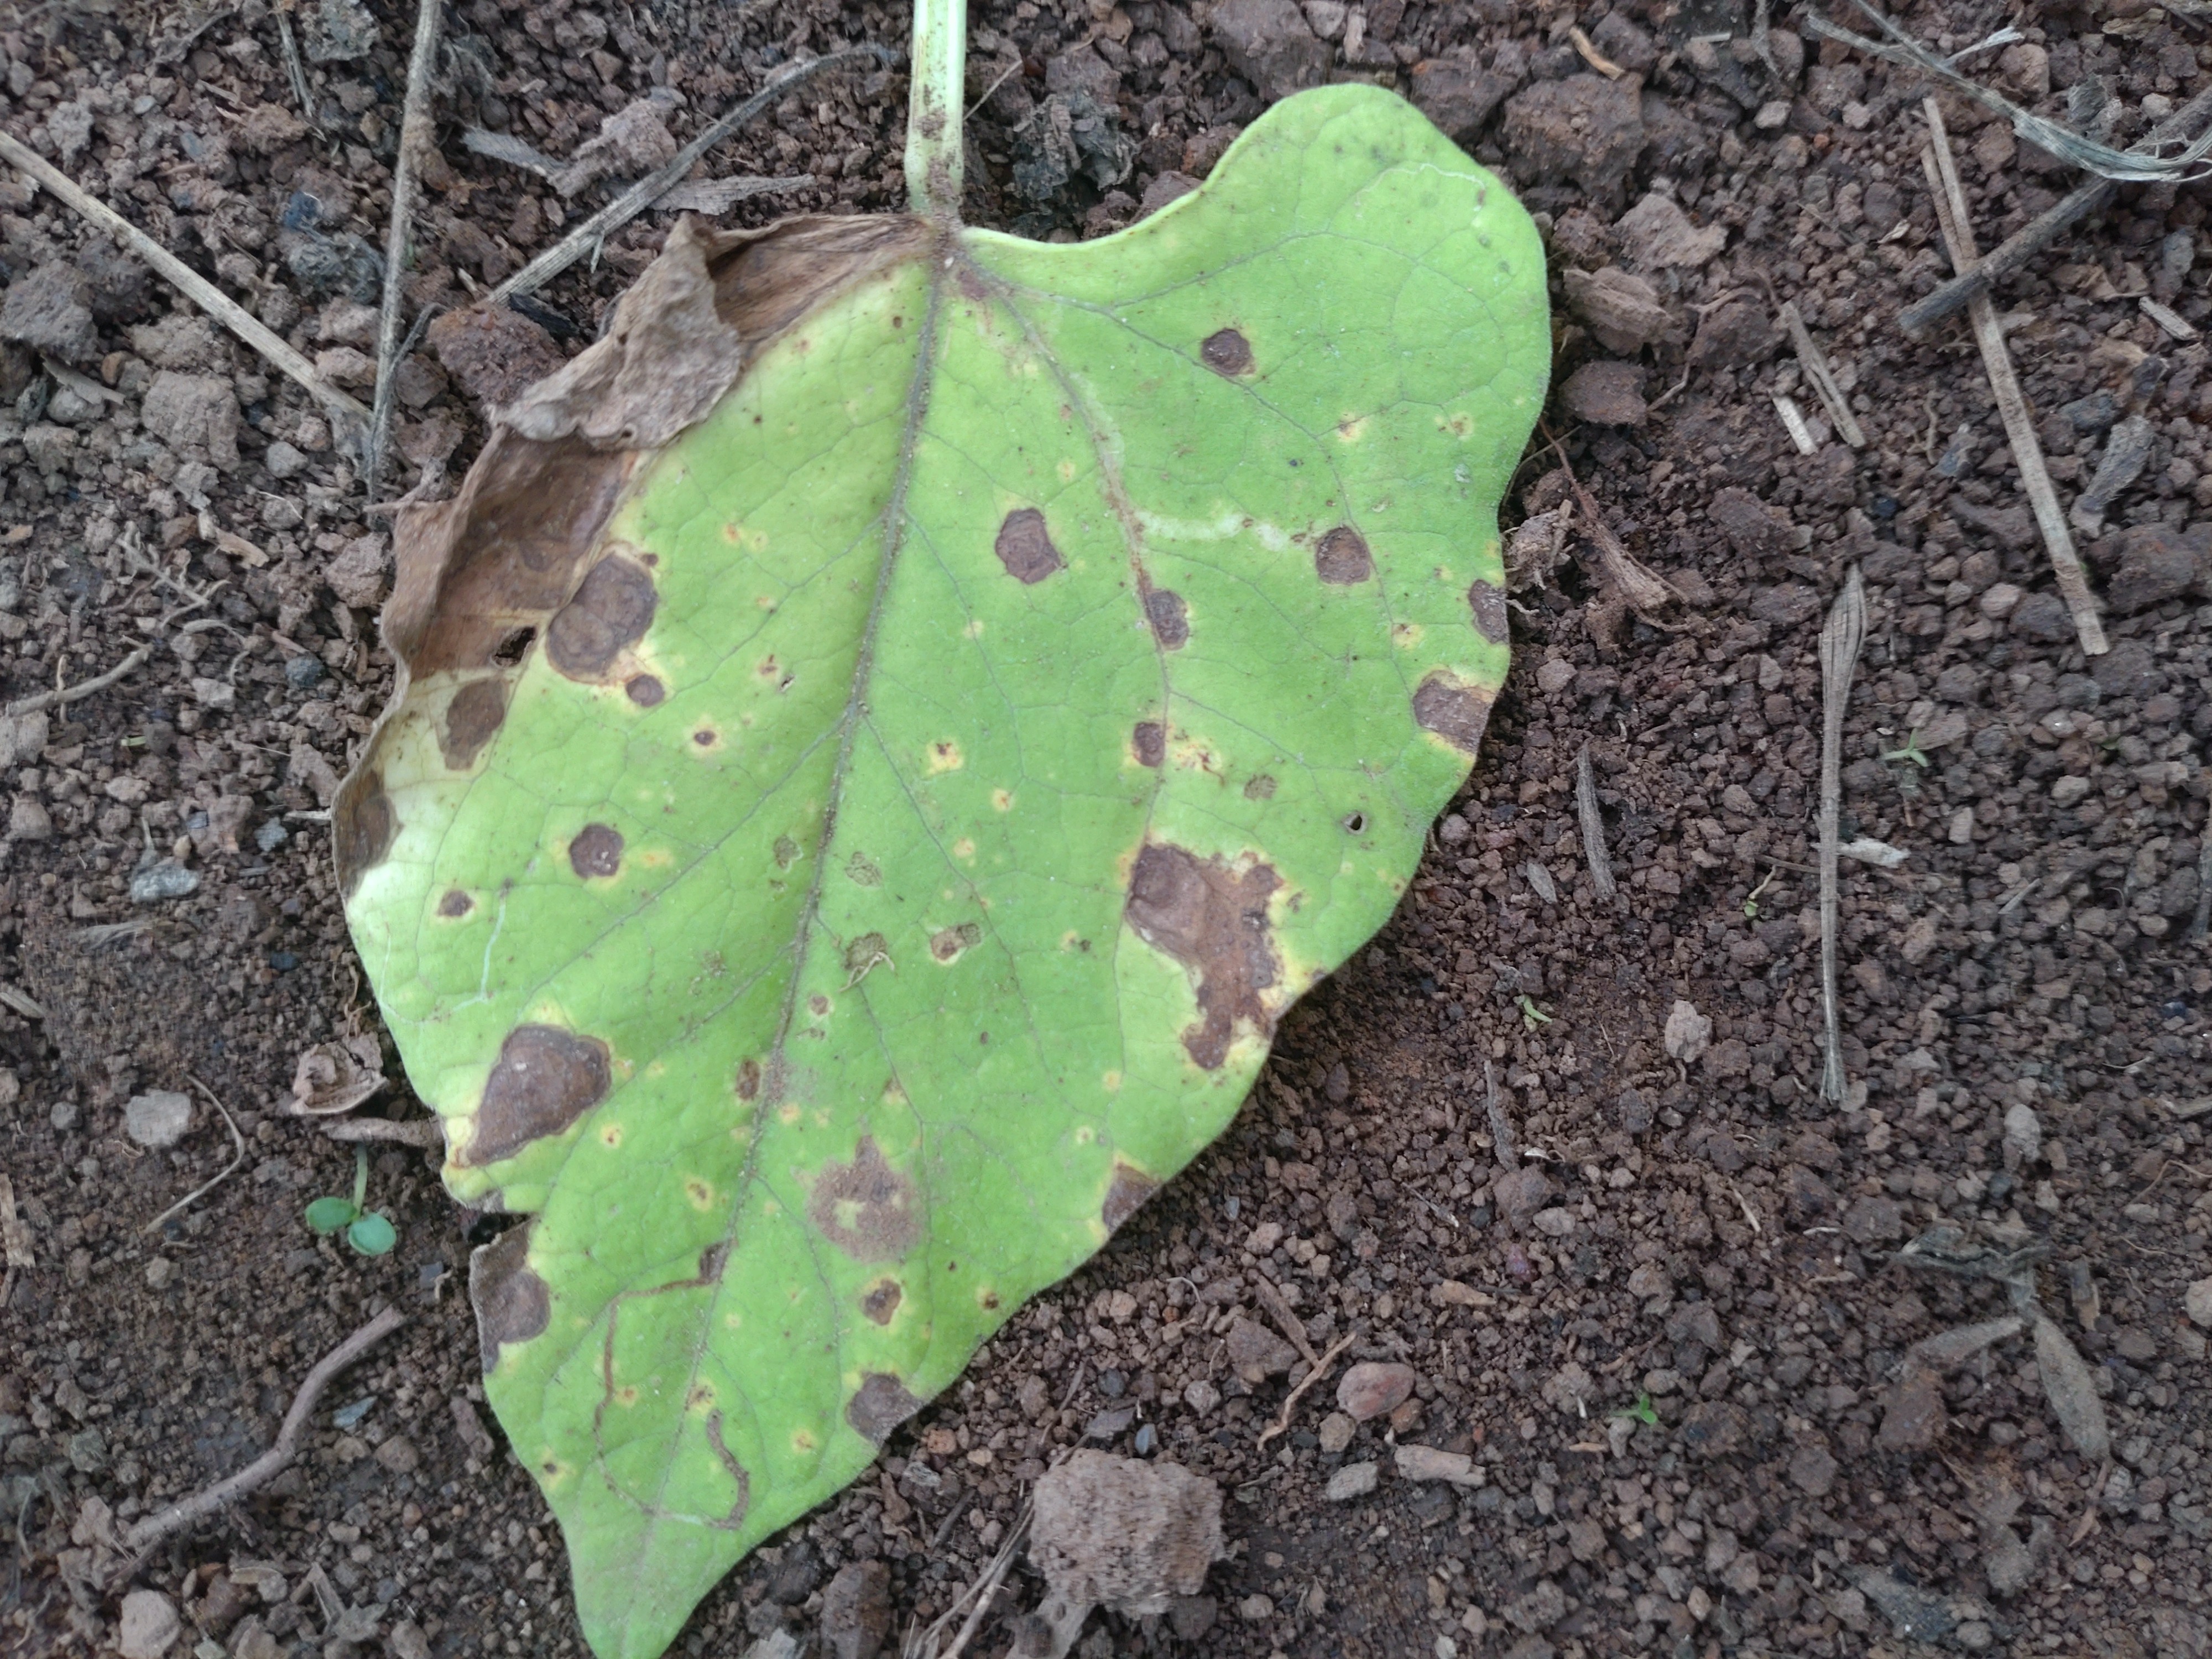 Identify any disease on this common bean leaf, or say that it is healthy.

rust
